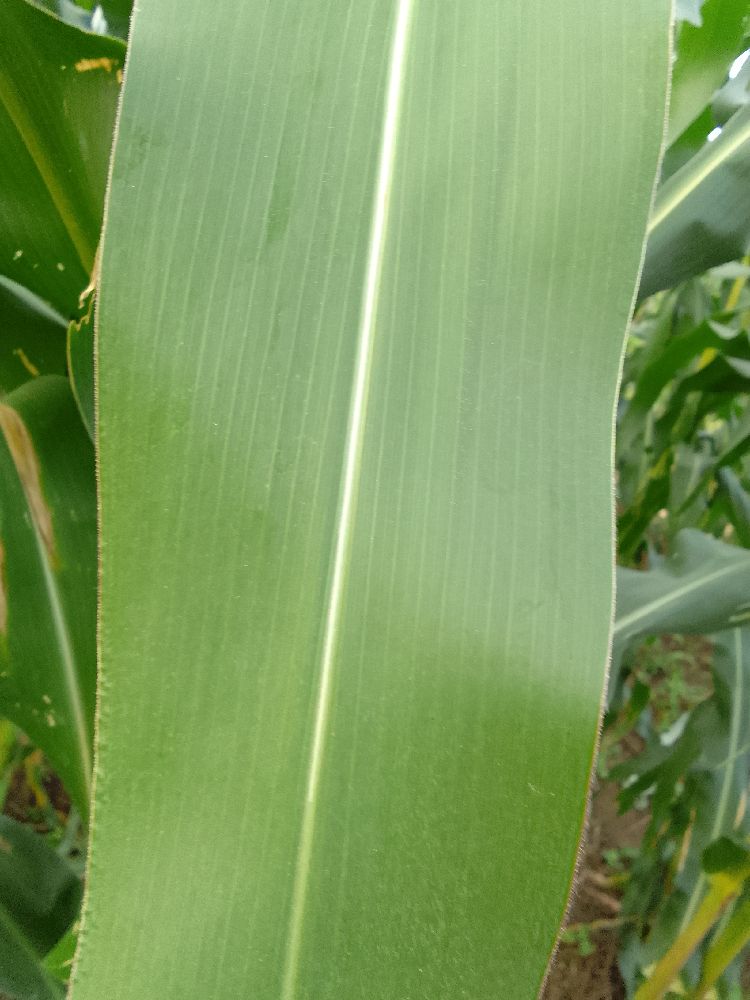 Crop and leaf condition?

maize, healthy
